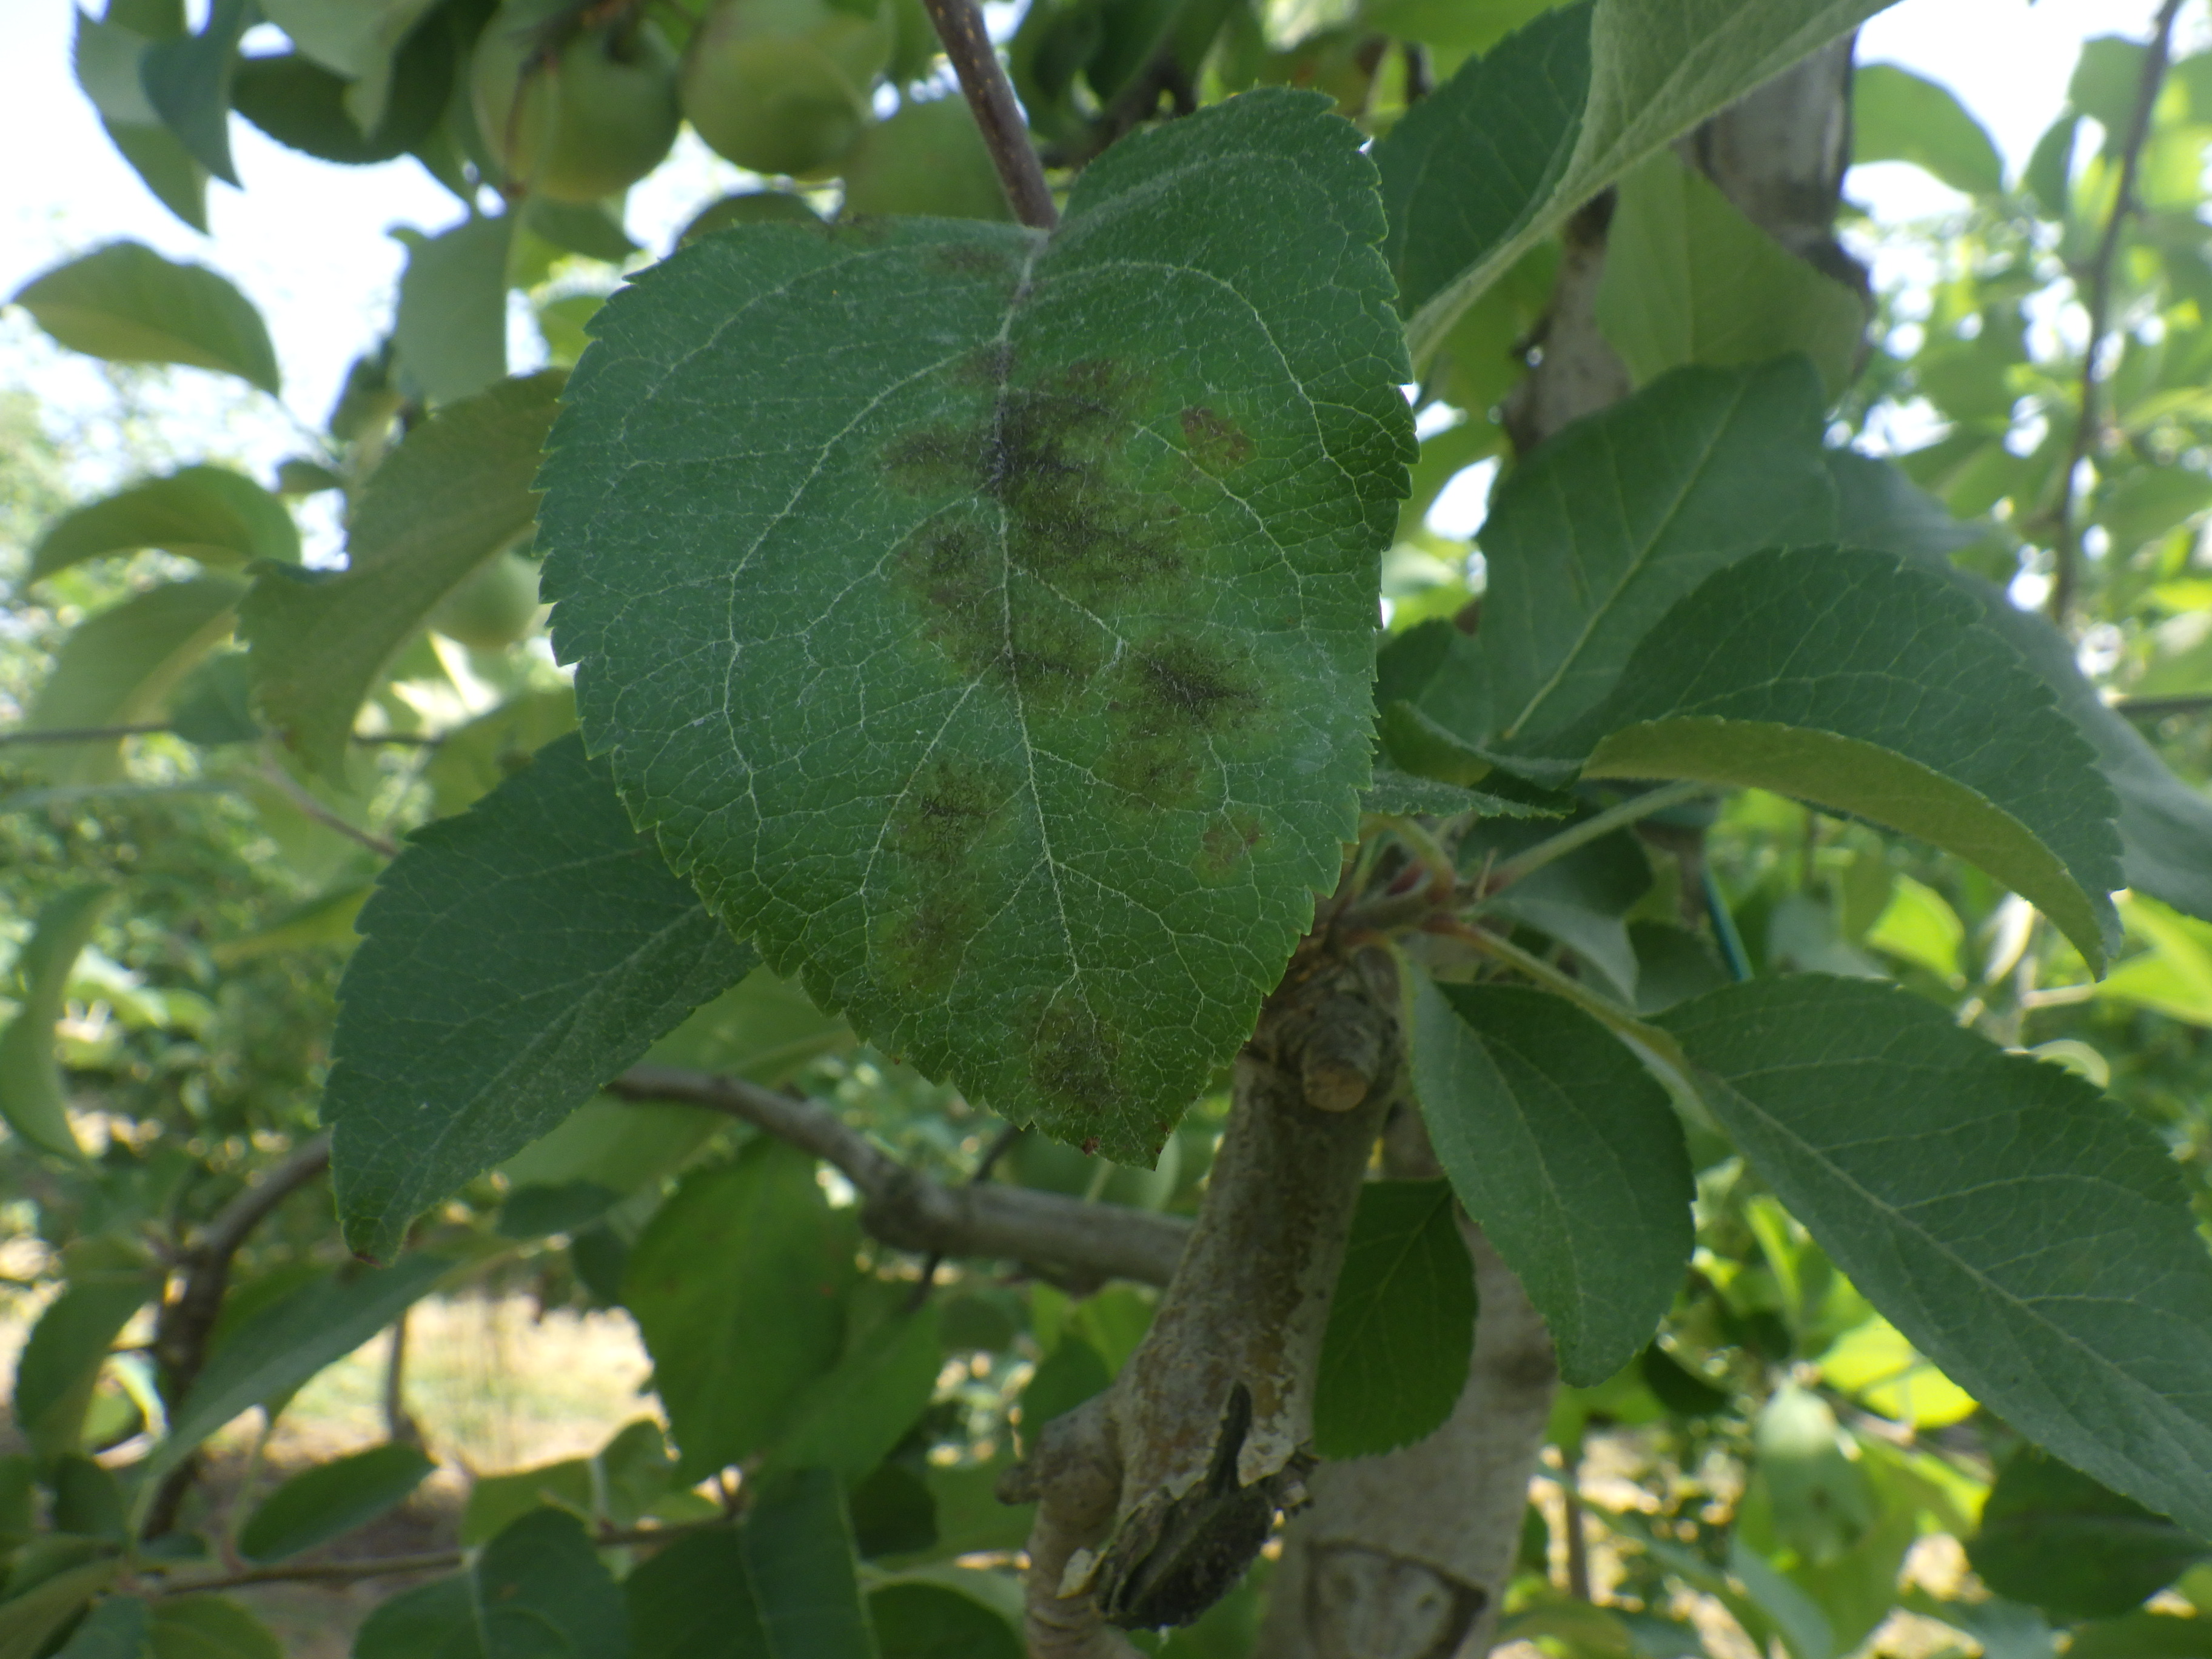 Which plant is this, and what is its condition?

apple, scab
